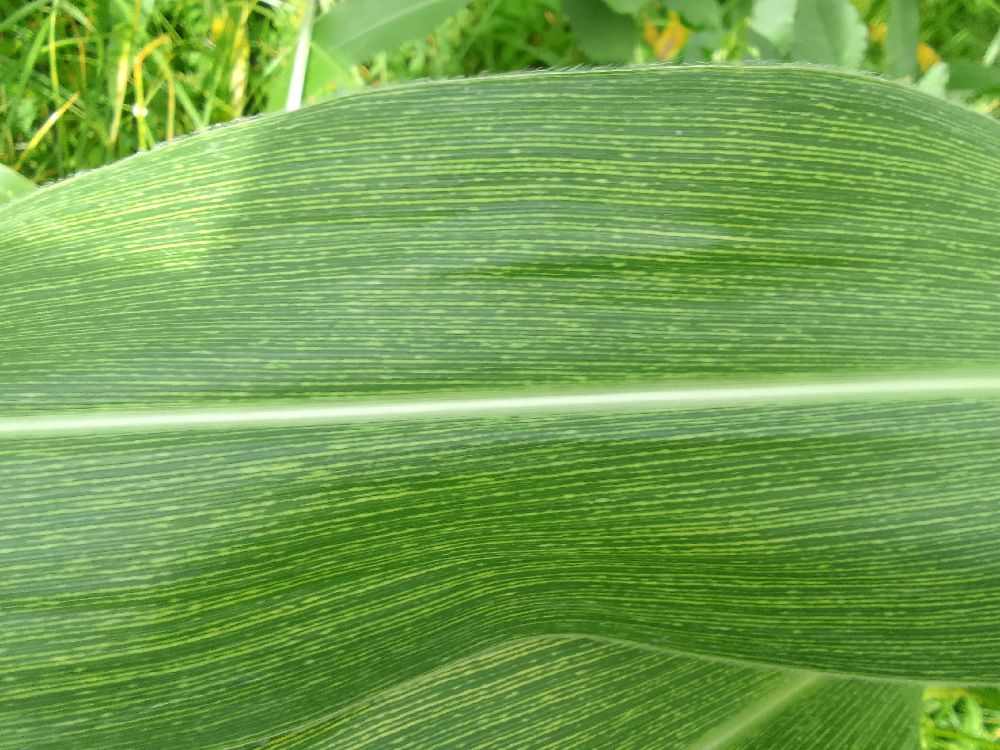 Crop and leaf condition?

maize, maize streak virus
